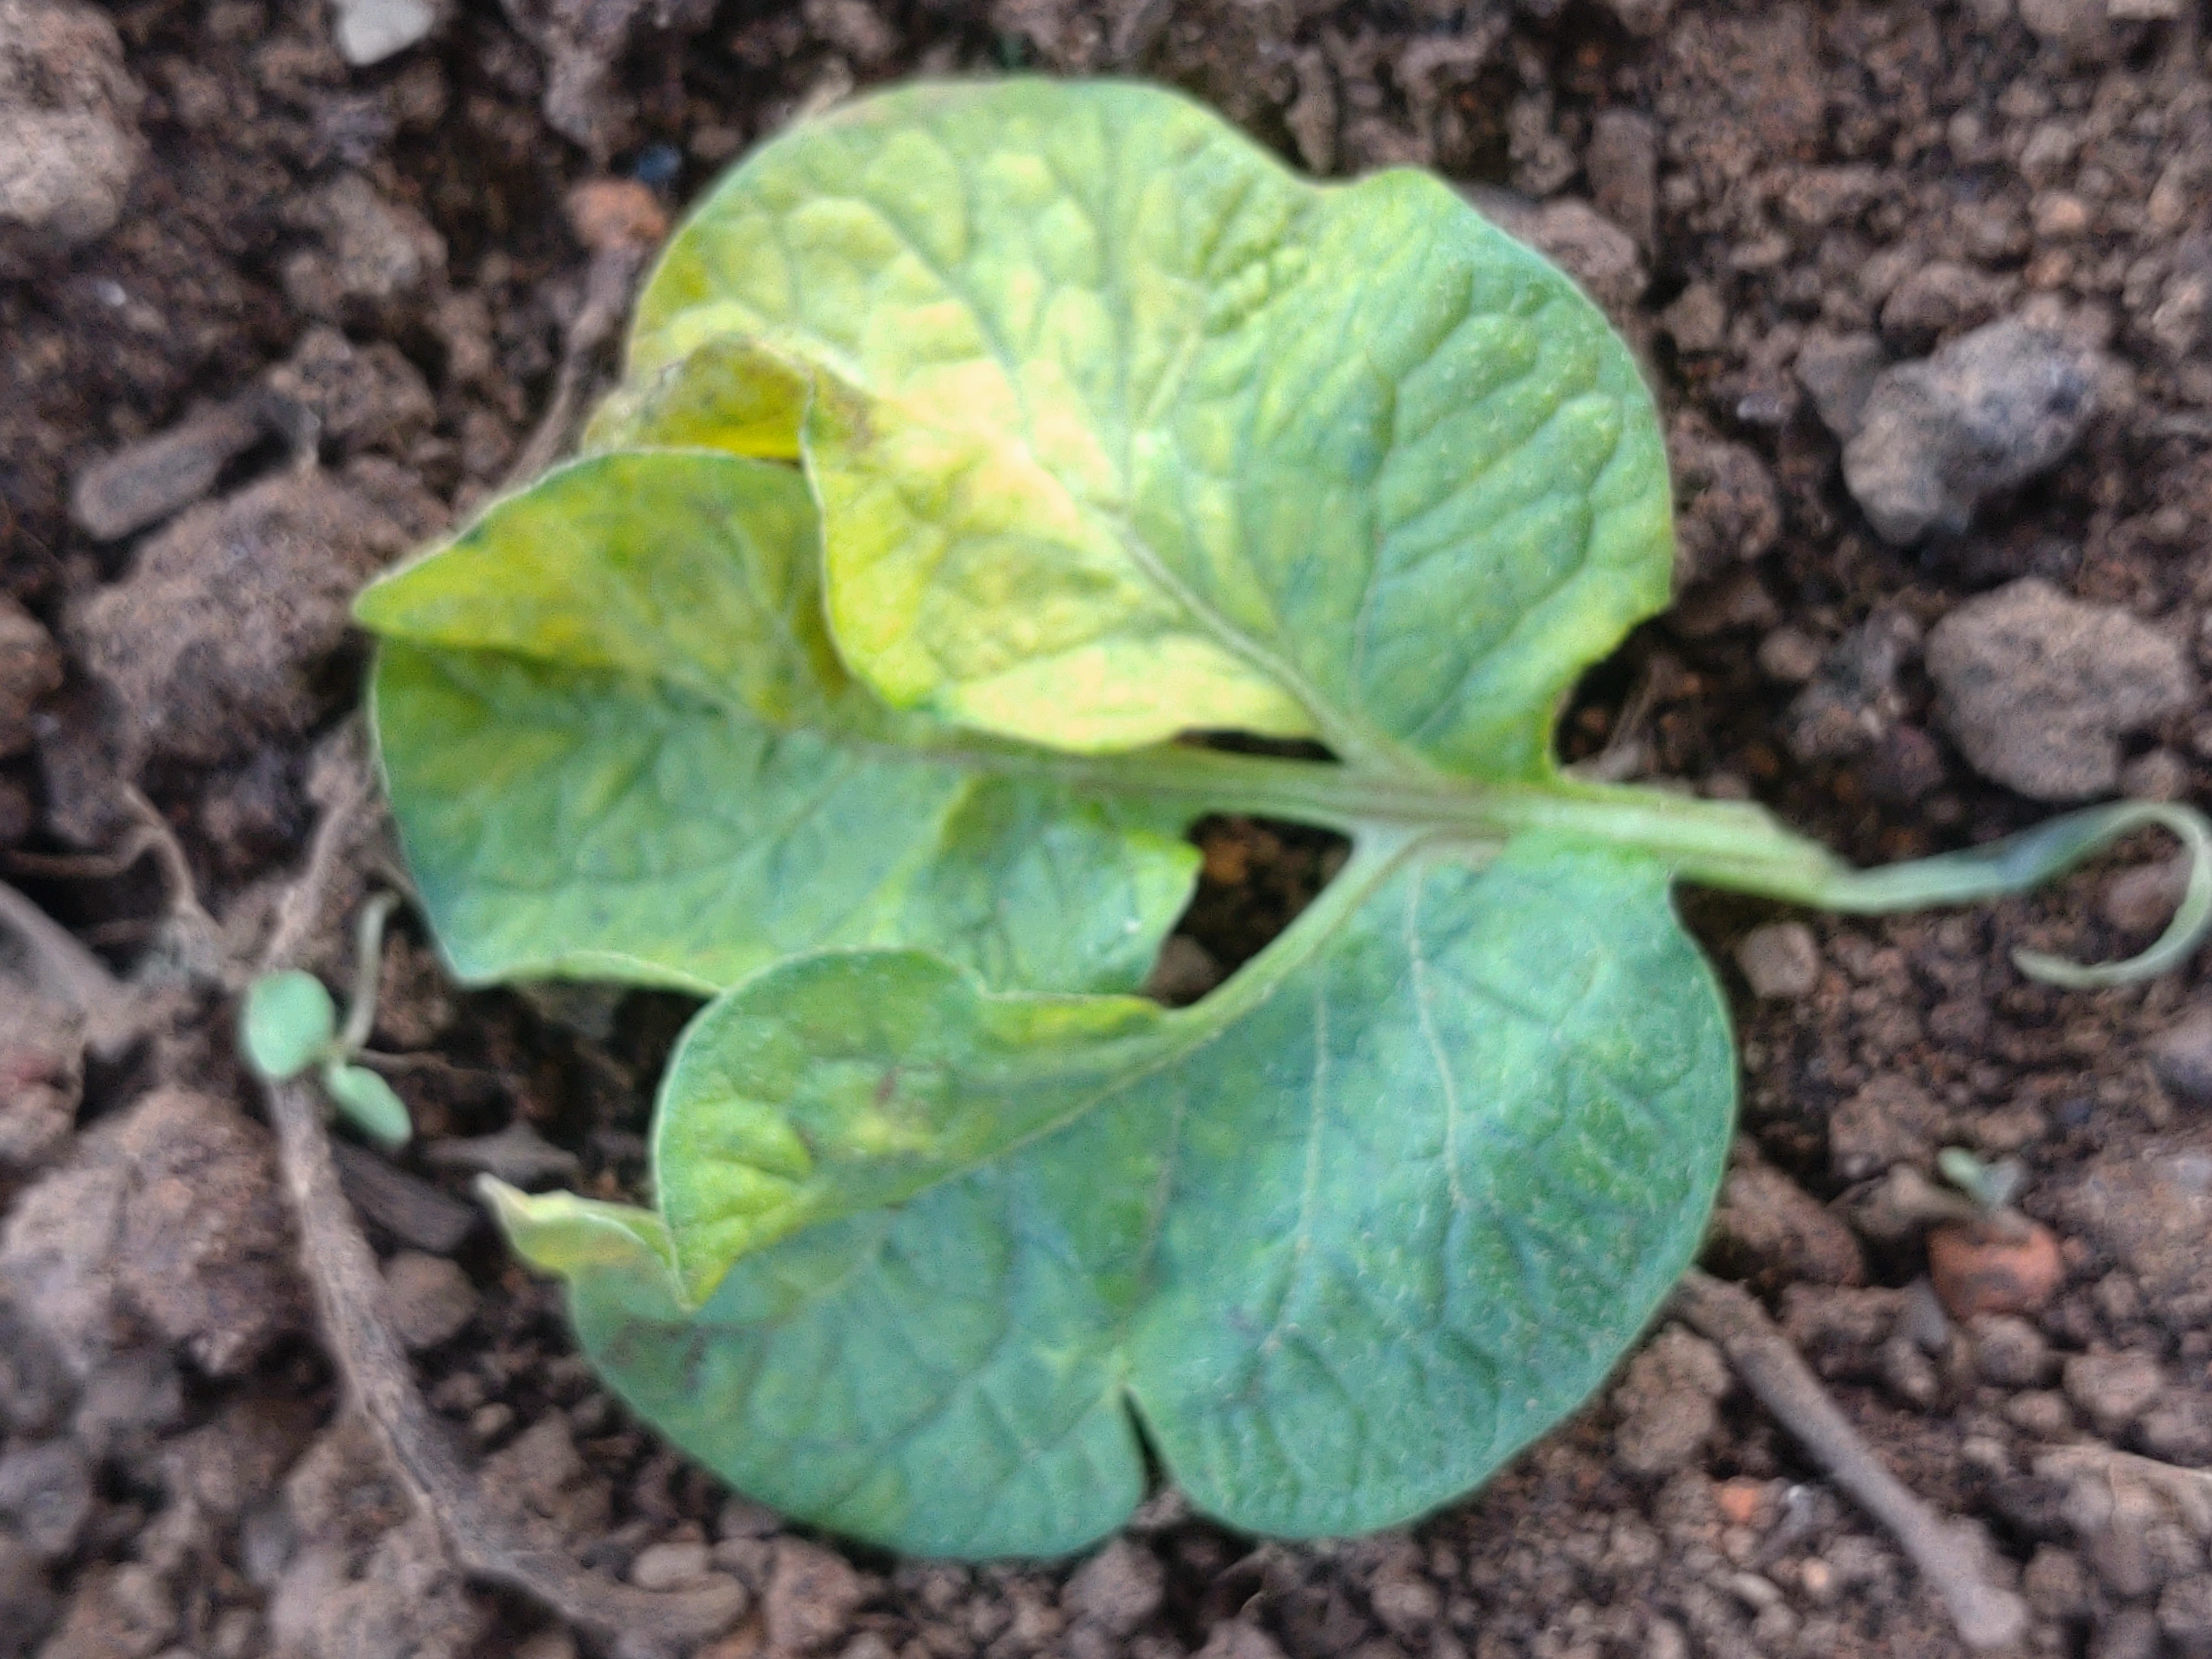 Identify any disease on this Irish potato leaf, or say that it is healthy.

late blight
